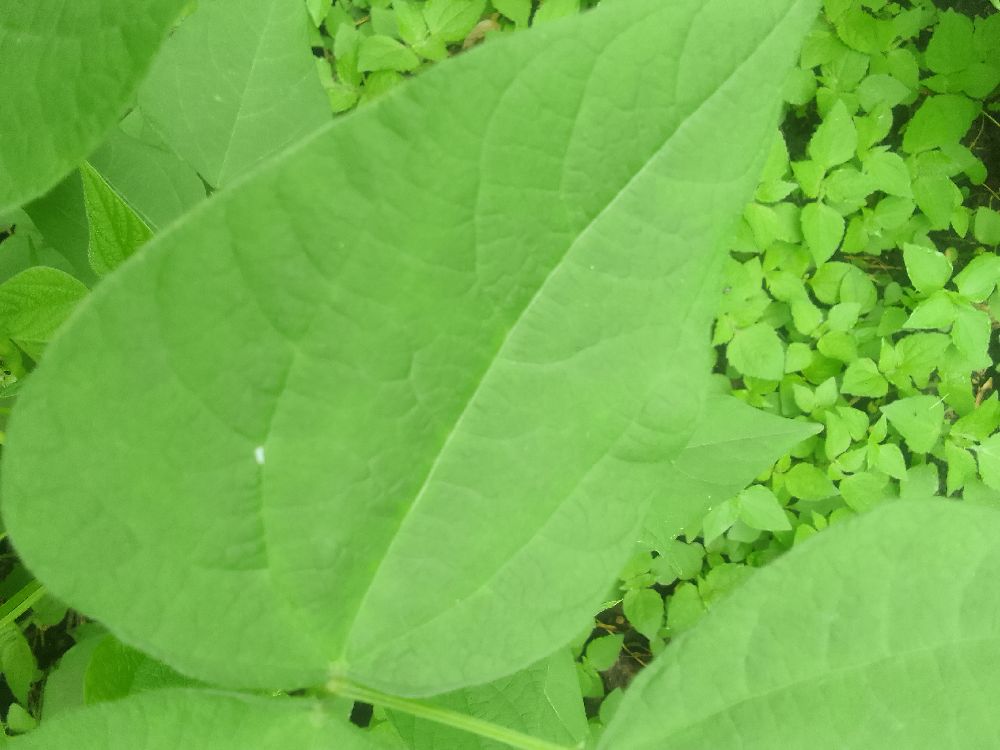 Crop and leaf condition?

common bean, healthy
